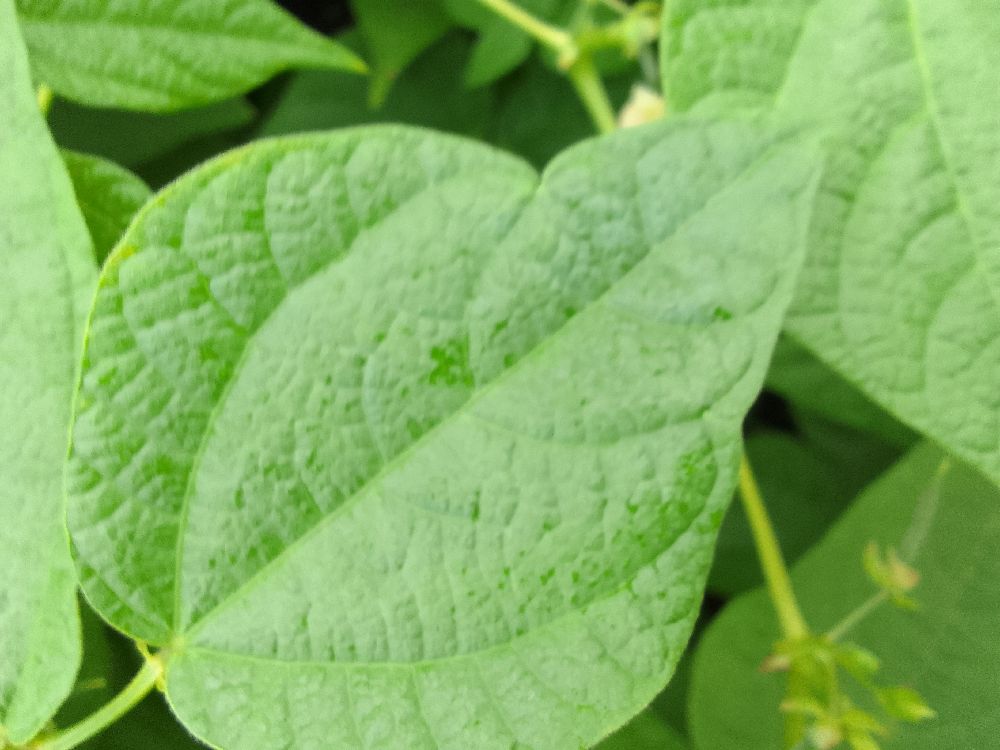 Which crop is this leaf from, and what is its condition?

common bean, healthy
